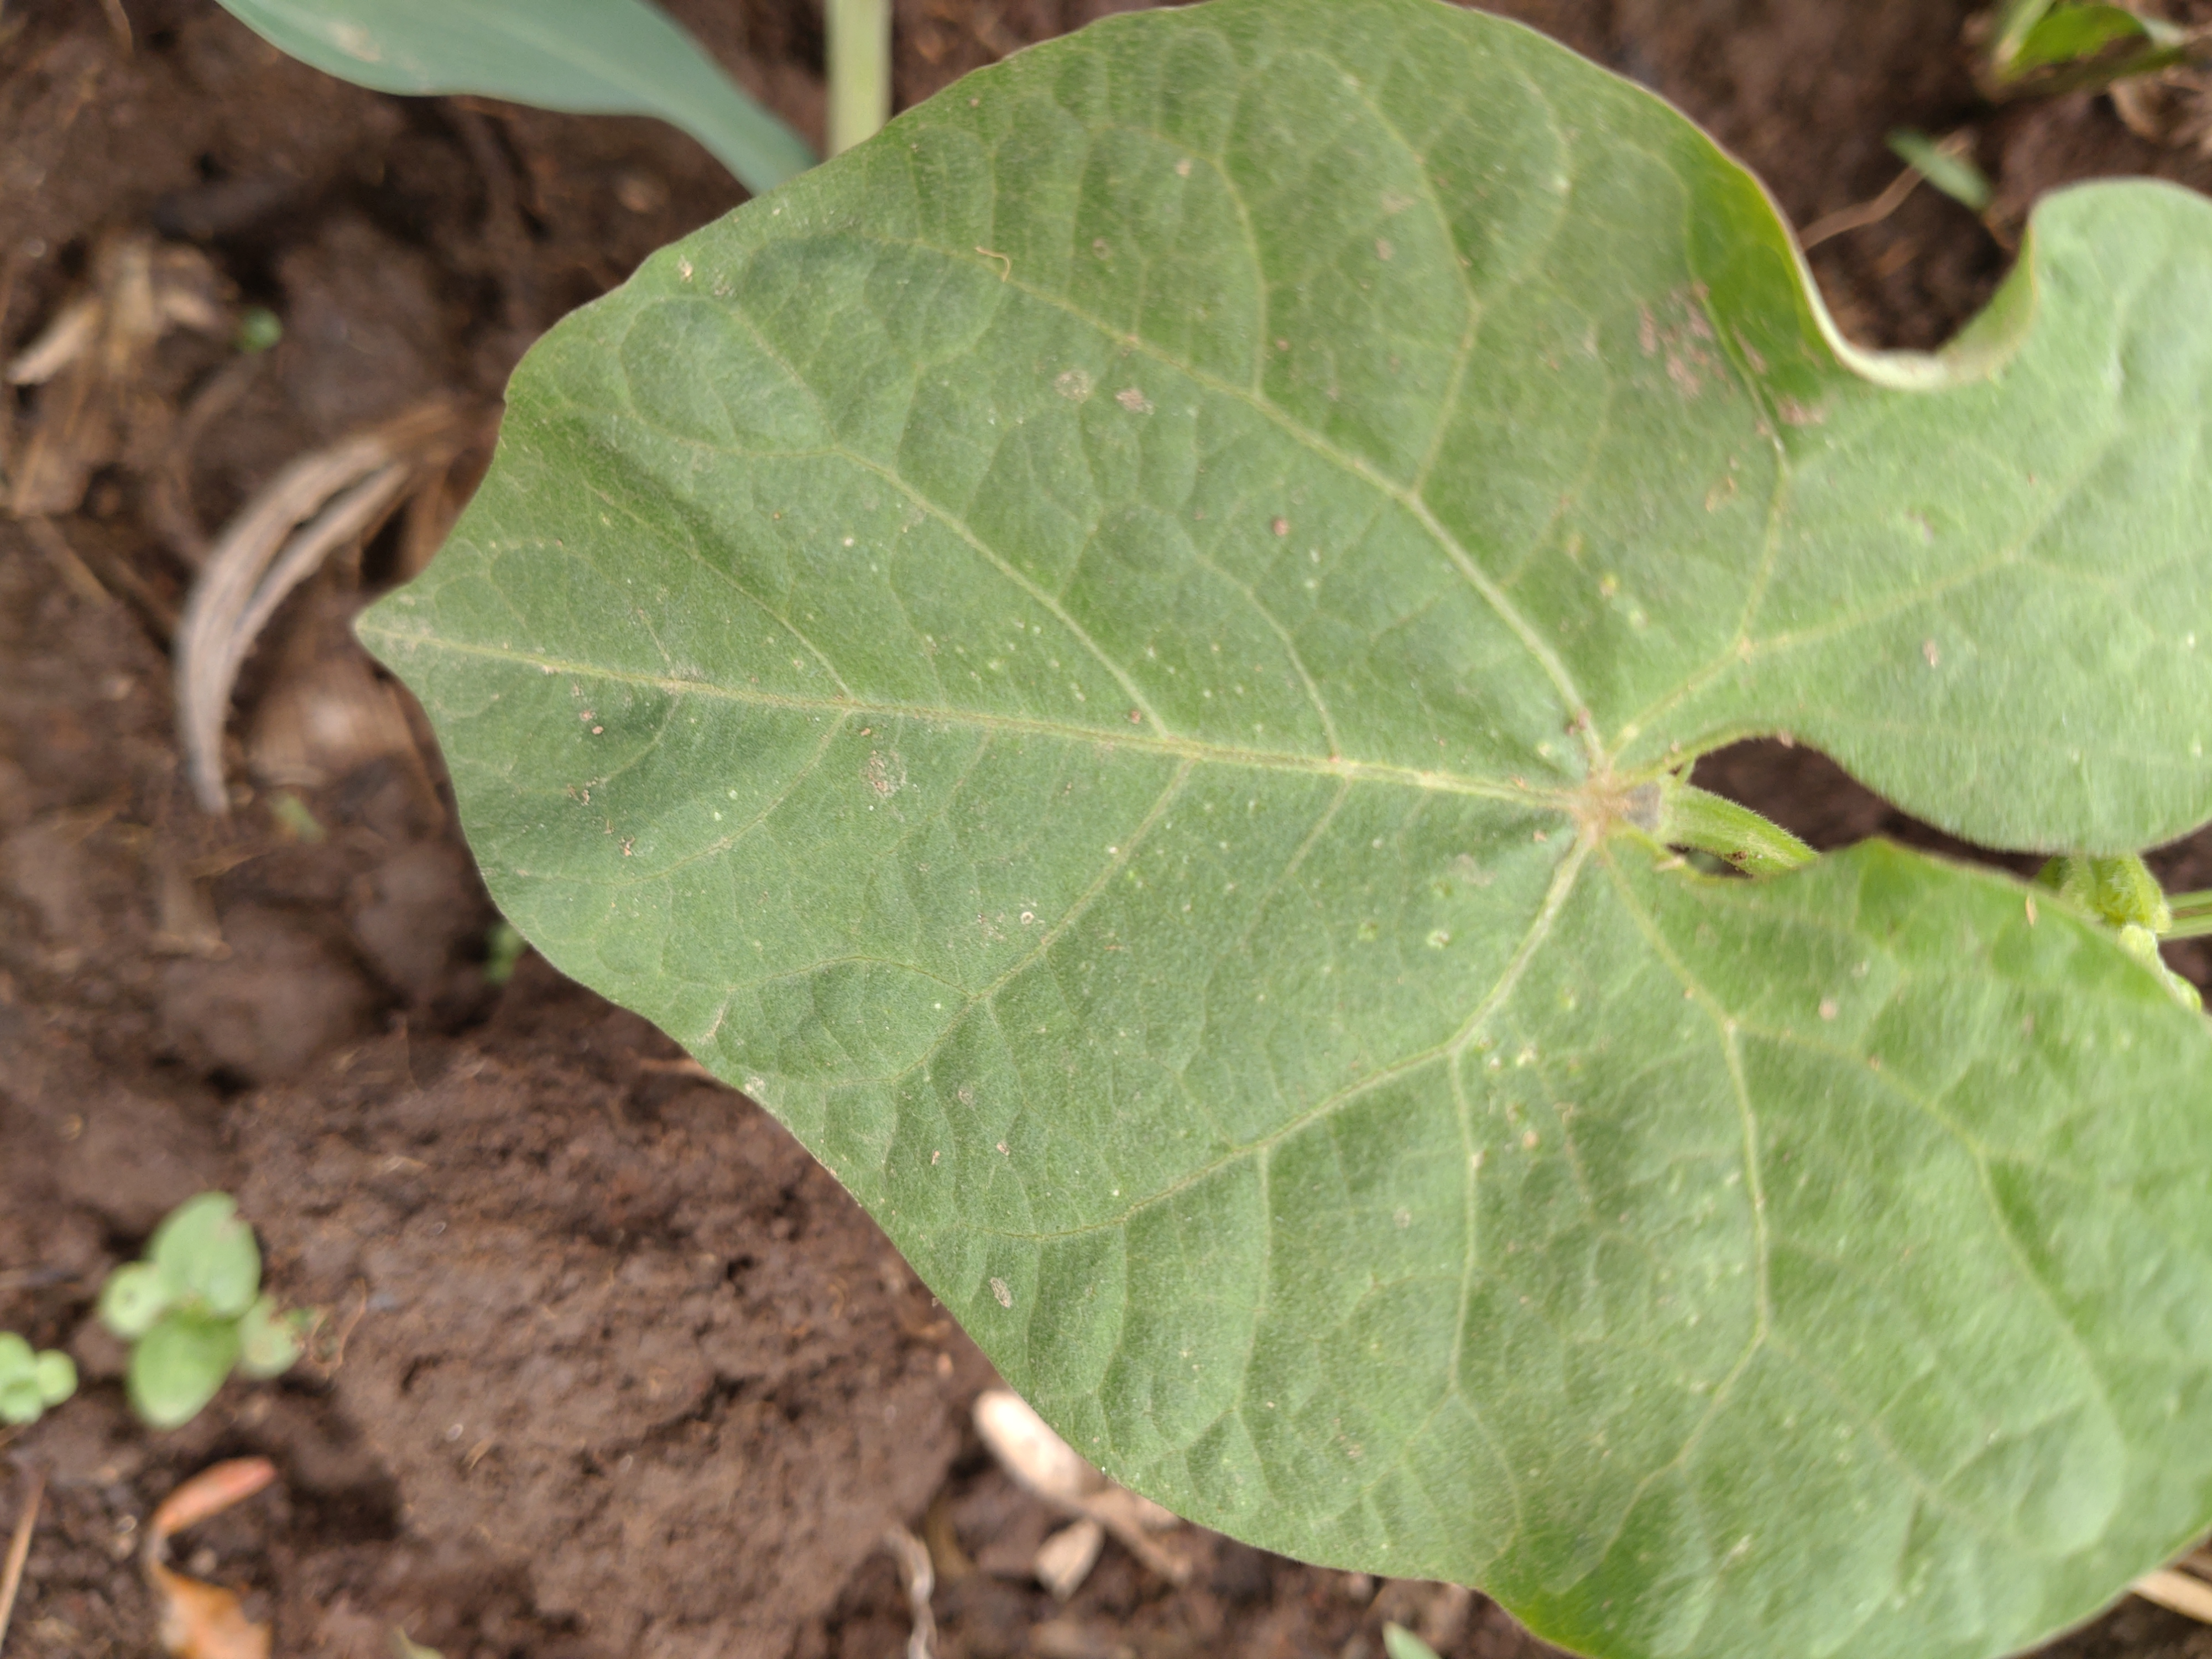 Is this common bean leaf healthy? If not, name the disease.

healthy
